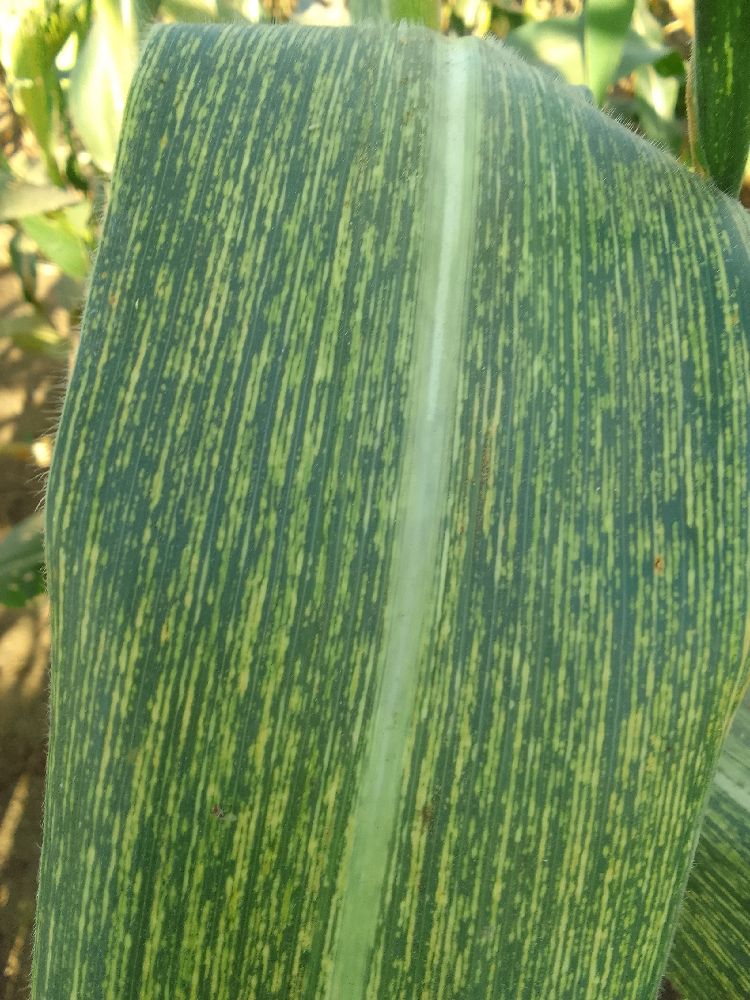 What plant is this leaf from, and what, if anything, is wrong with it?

maize, maize streak virus
